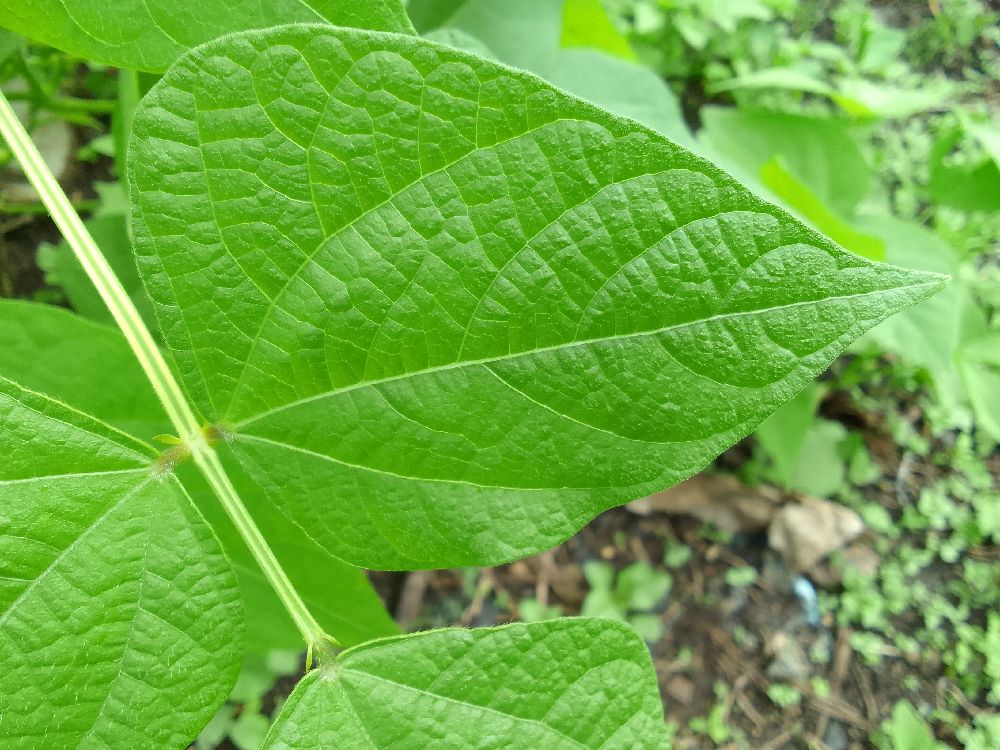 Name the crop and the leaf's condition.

common bean, healthy
